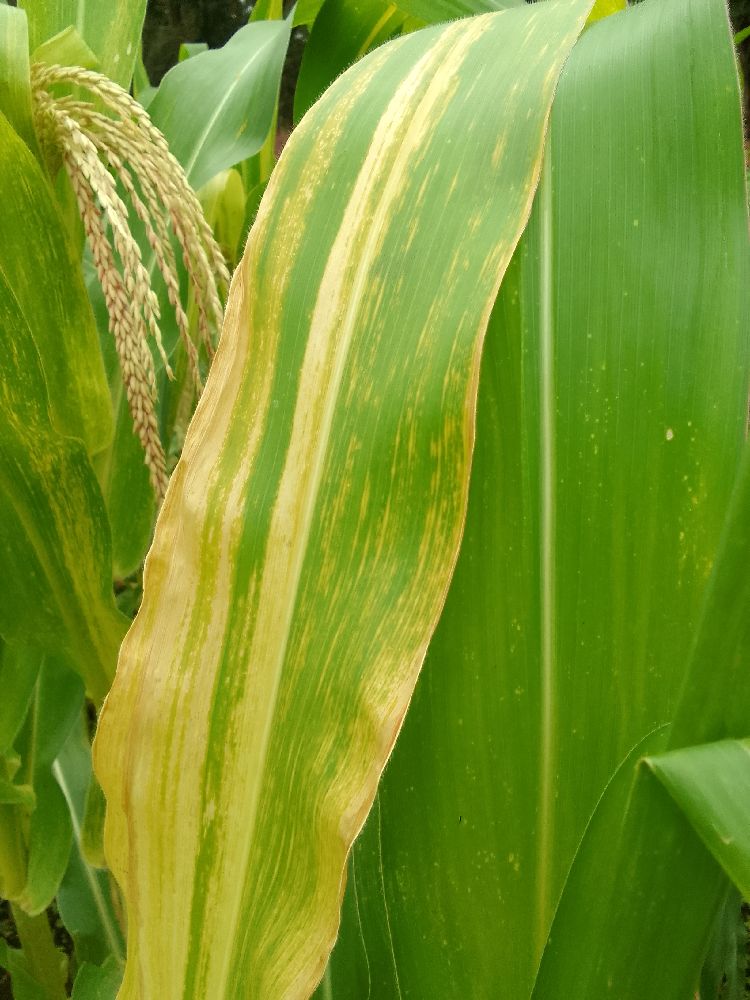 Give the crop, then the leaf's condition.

maize, maize lethal necrosis
